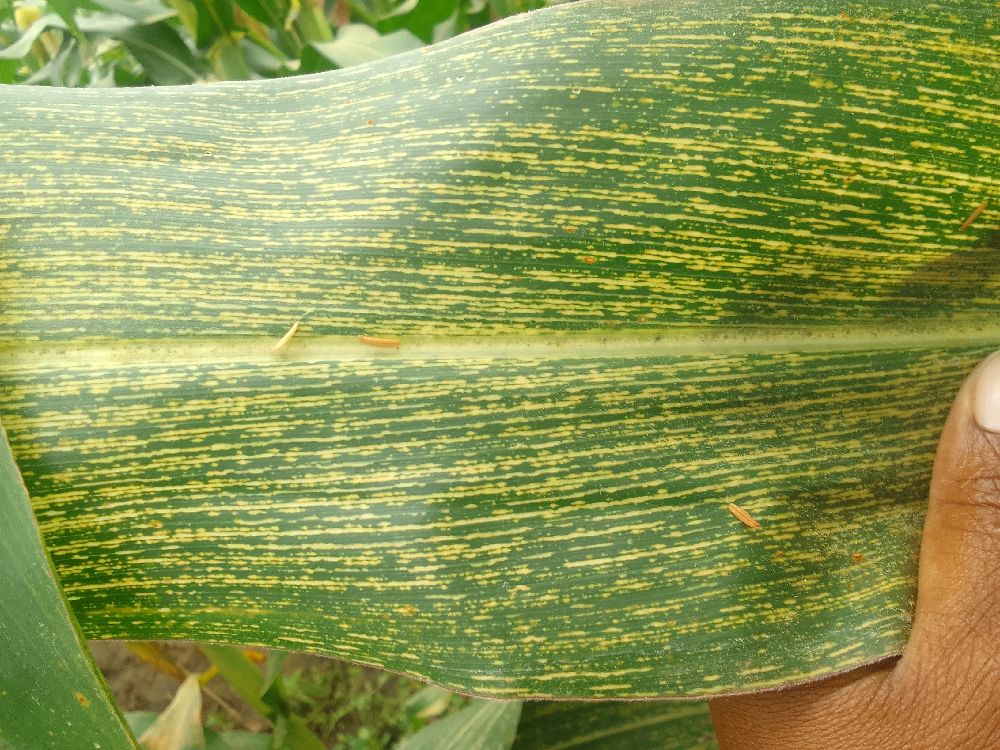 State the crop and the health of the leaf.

maize, maize streak virus
